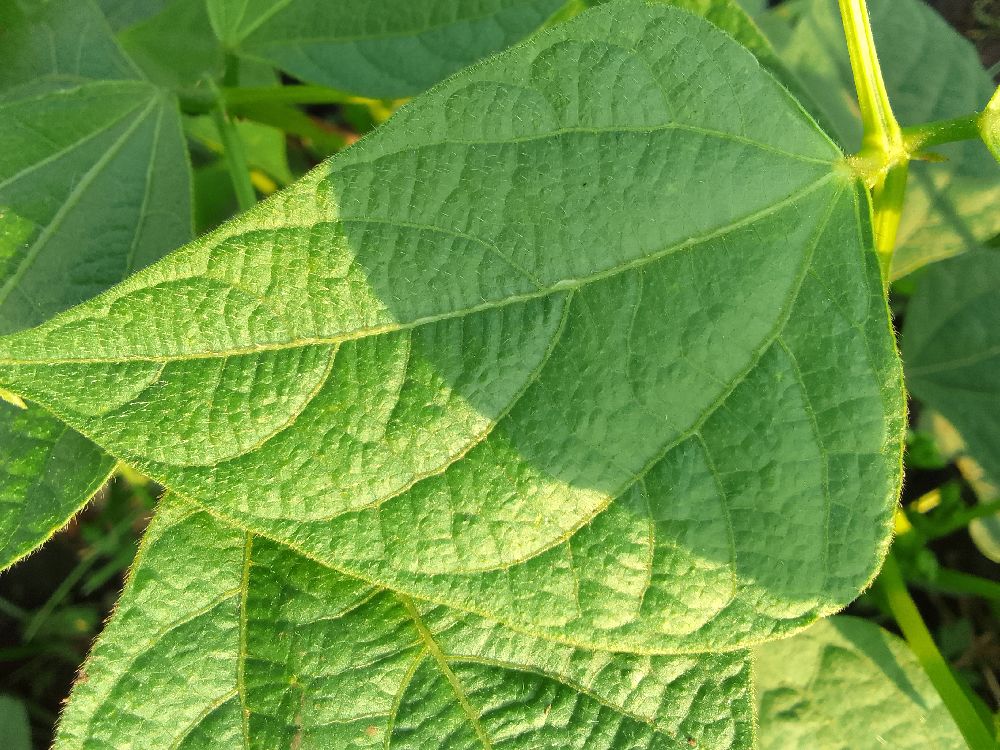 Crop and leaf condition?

common bean, healthy
